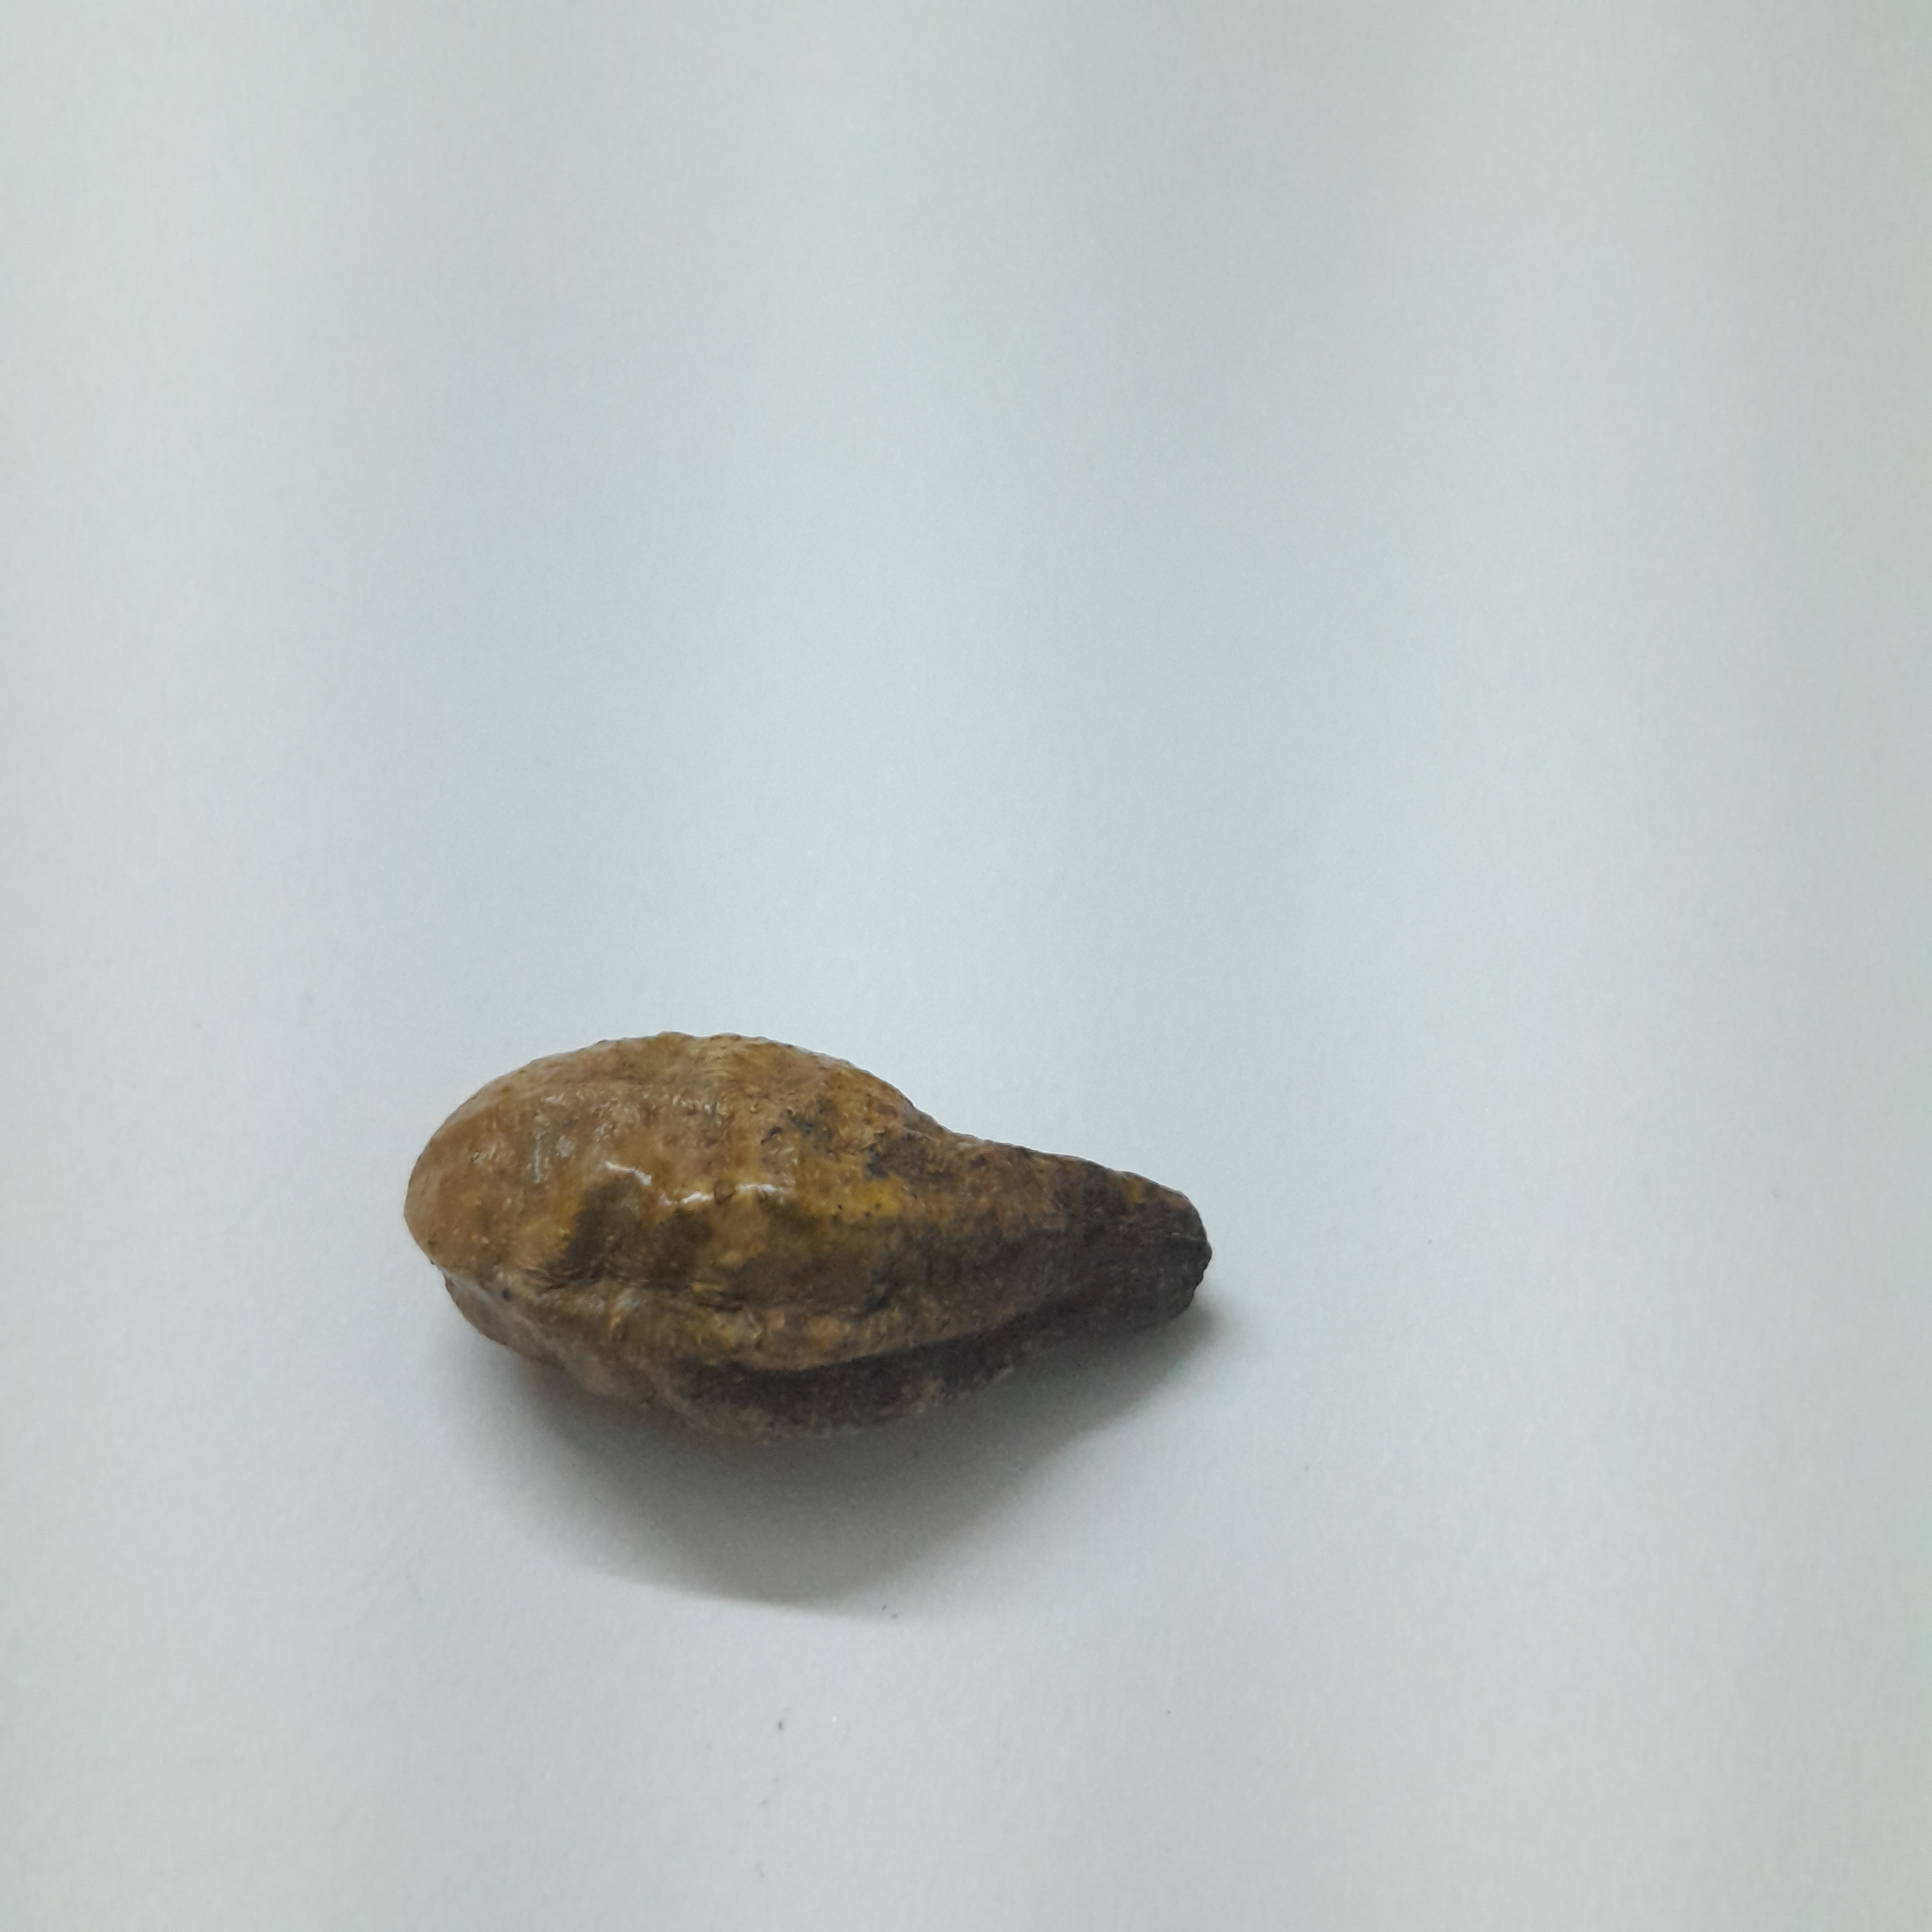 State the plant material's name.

hirdaa
